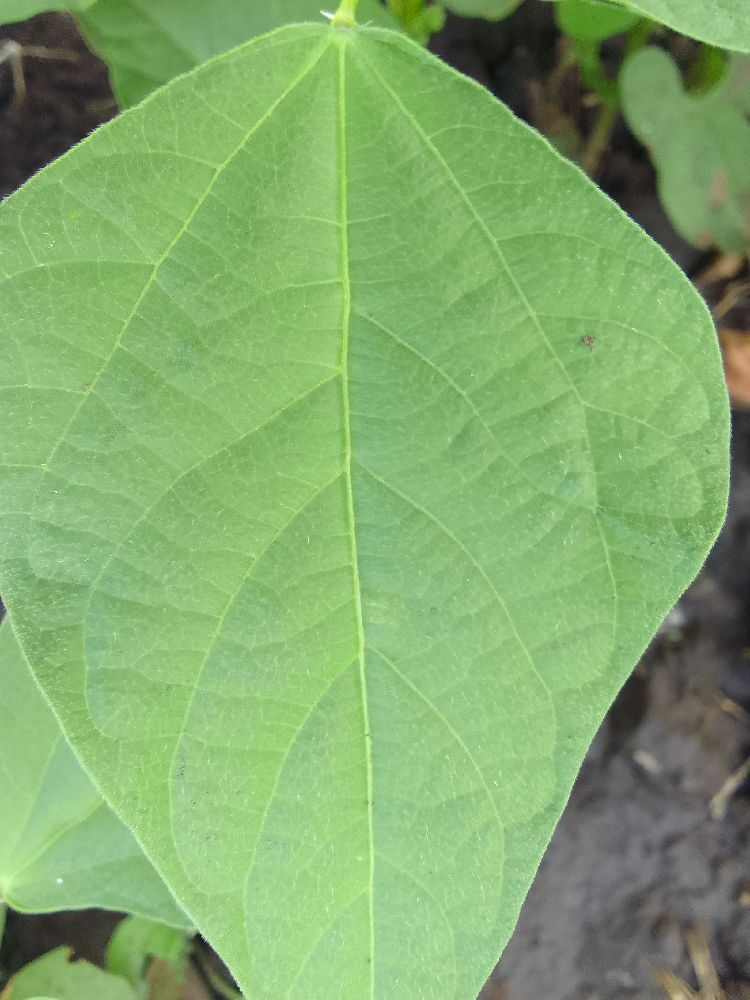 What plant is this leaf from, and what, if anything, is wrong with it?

common bean, healthy
